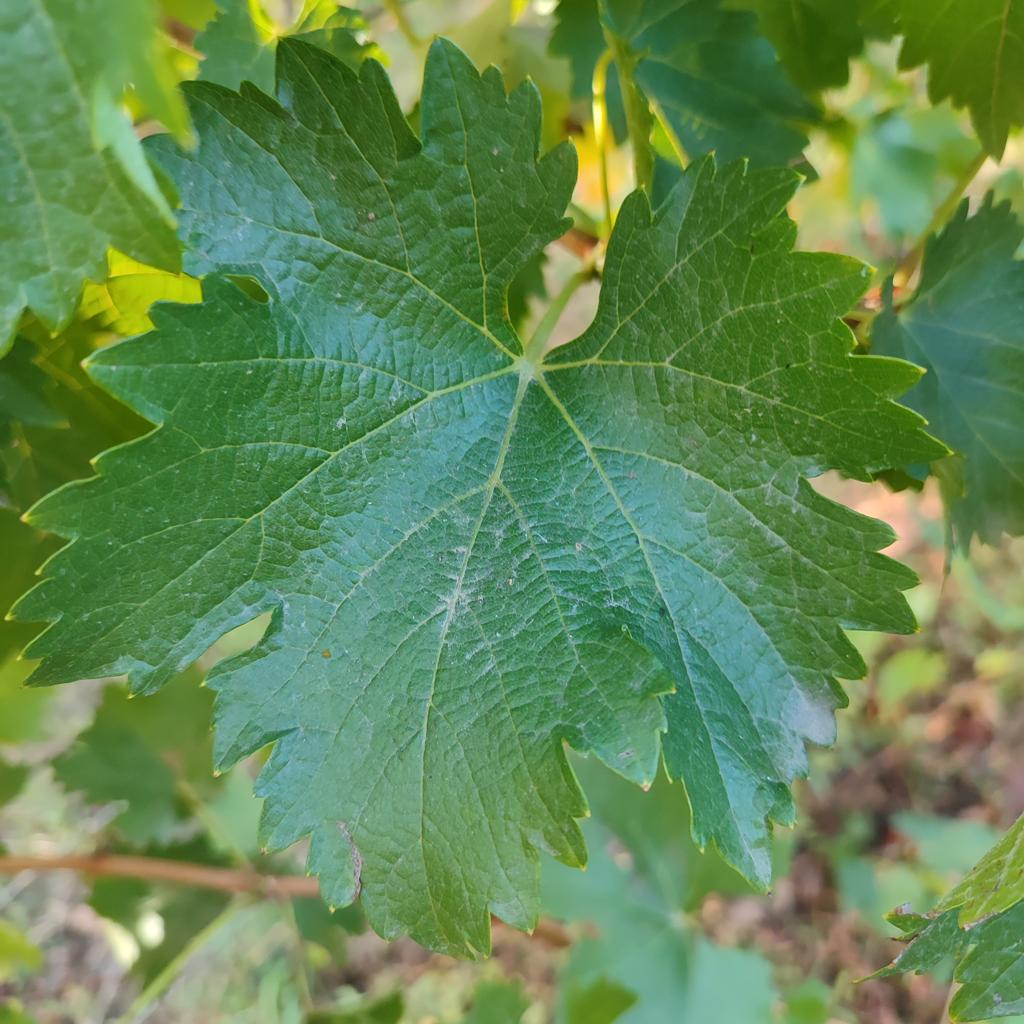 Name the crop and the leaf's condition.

grapevine, powdery mildew
